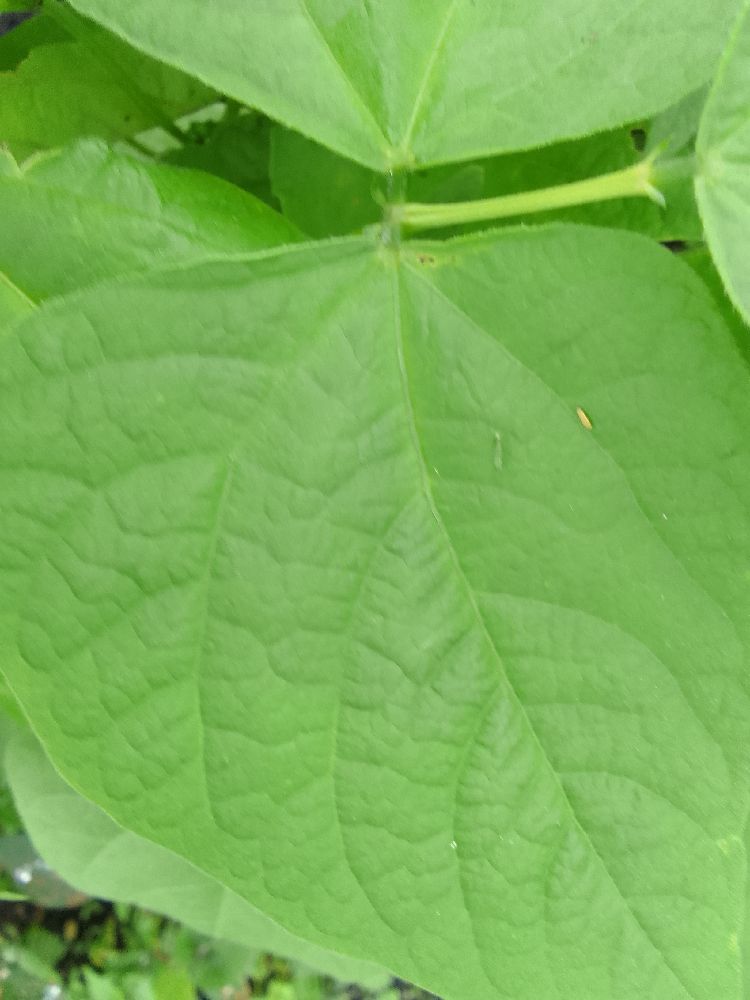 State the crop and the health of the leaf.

common bean, healthy
